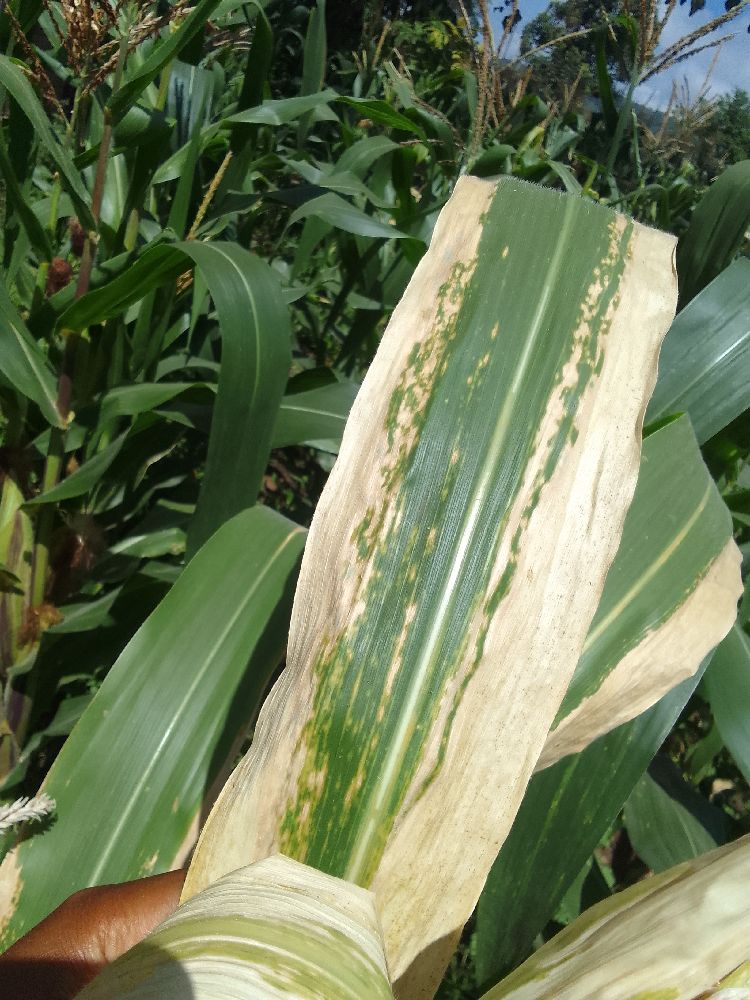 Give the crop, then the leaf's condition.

maize, maize lethal necrosis
